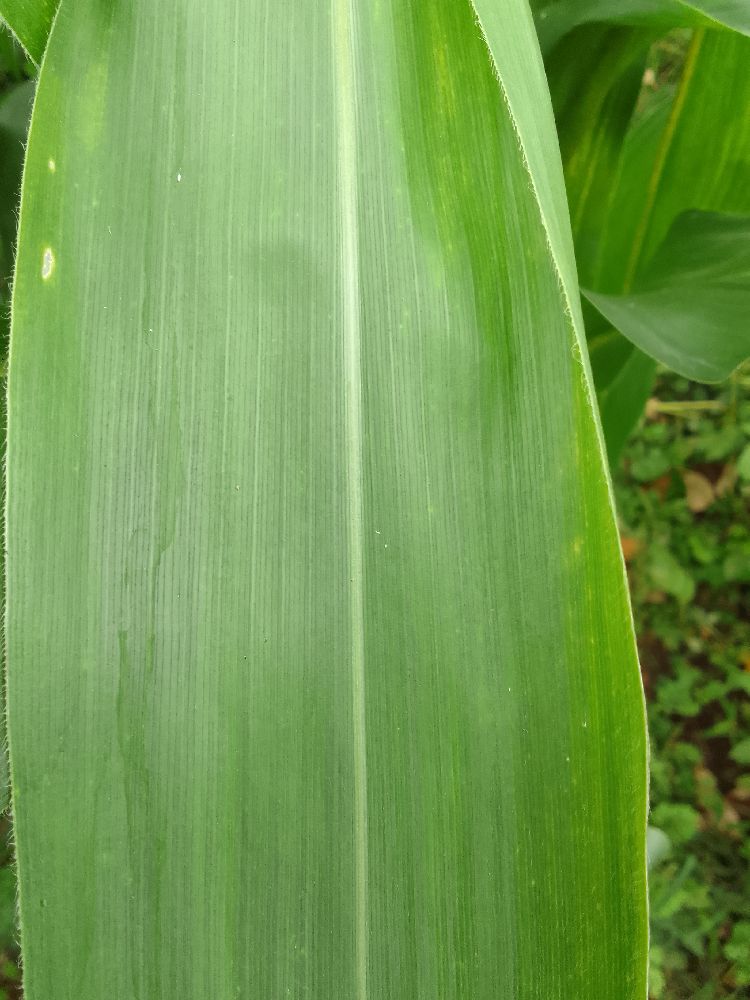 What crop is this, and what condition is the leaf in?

maize, healthy
